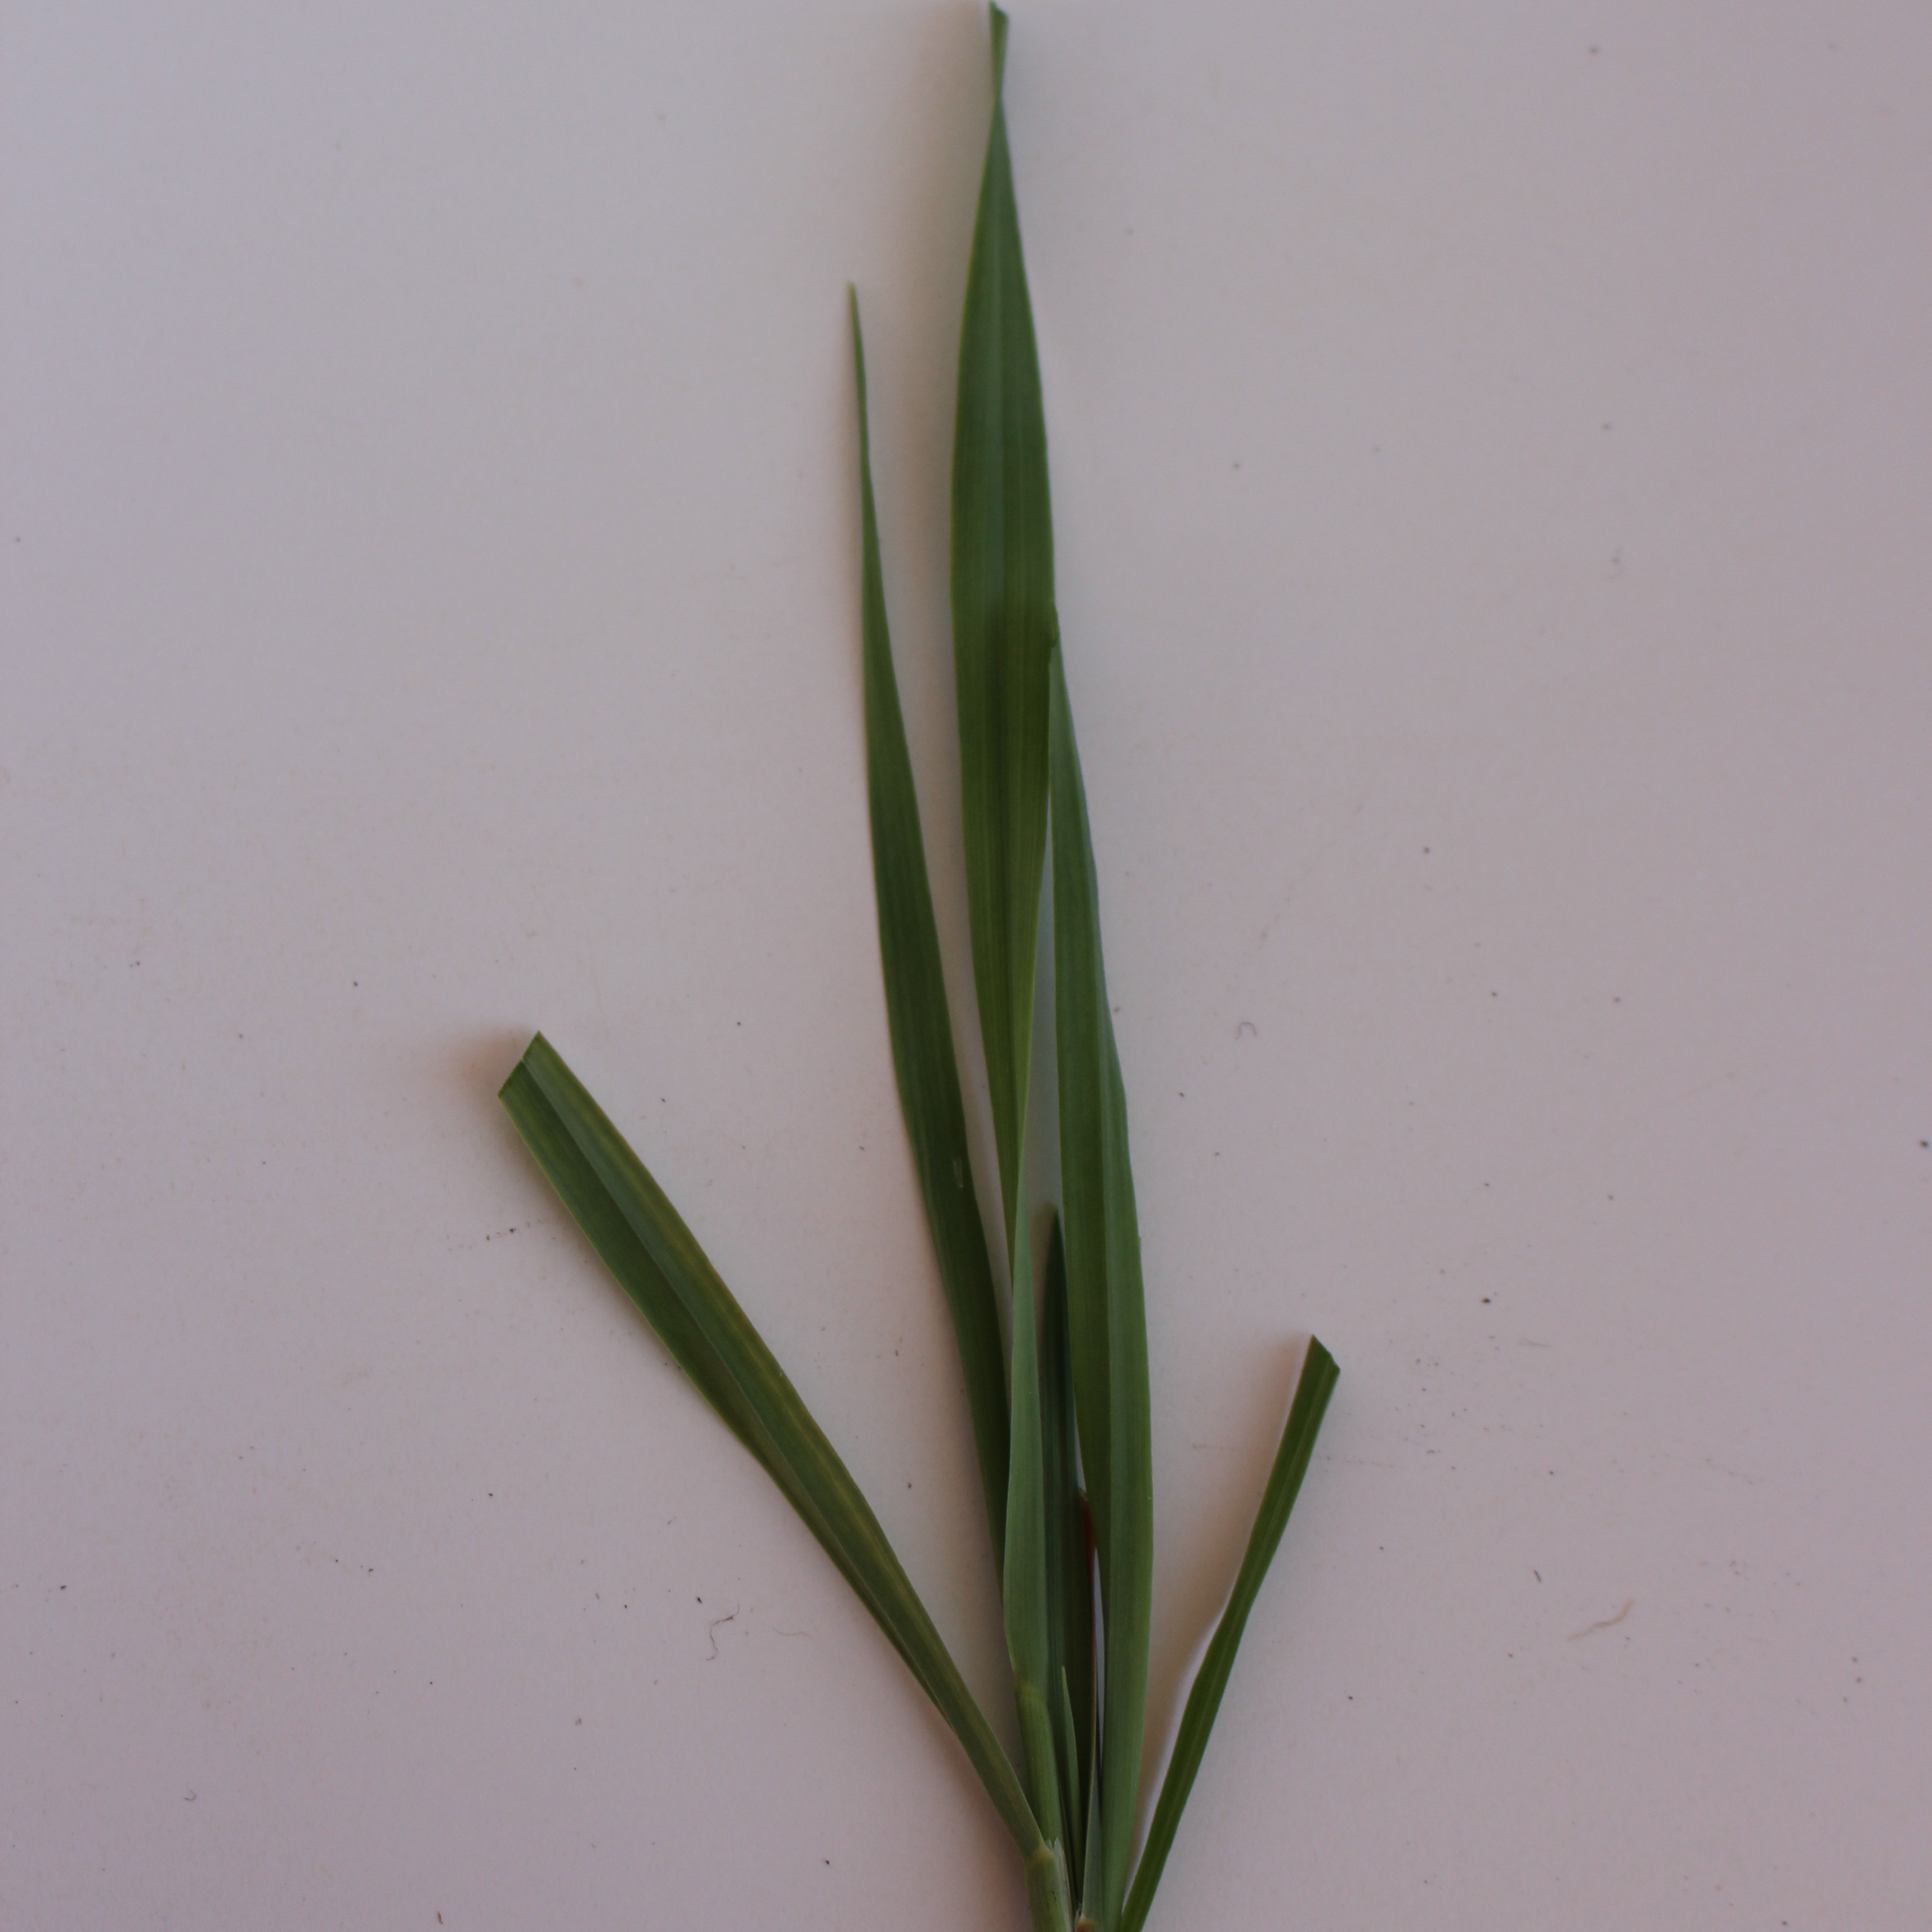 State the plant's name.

Avena sterilis
